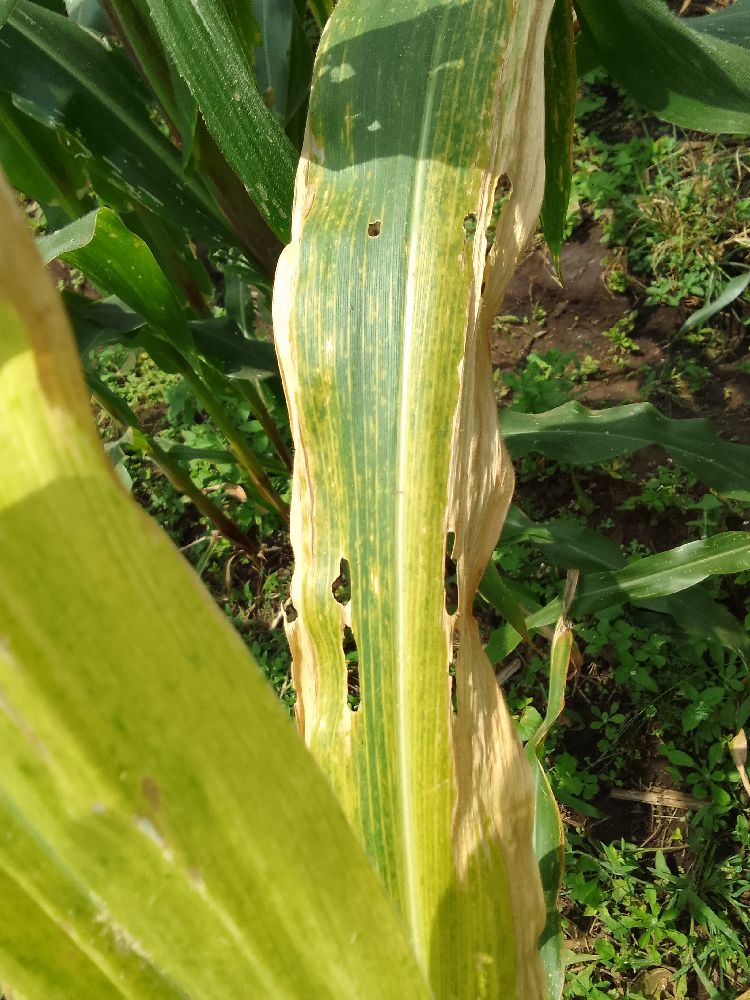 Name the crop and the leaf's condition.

maize, maize lethal necrosis
